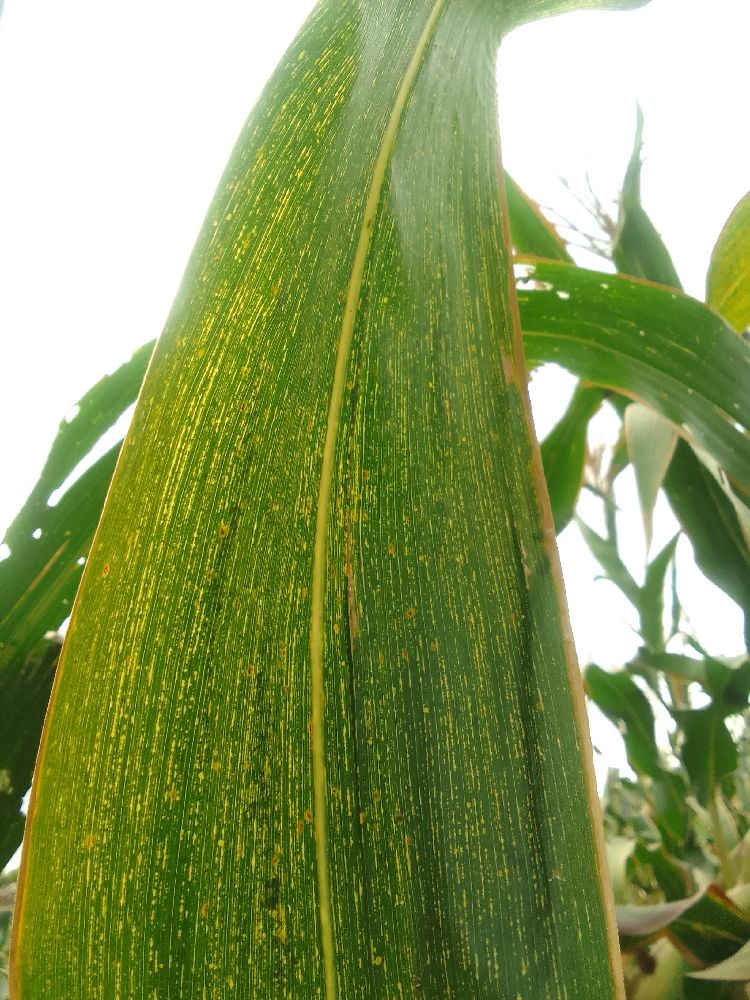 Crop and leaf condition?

maize, maize streak virus
